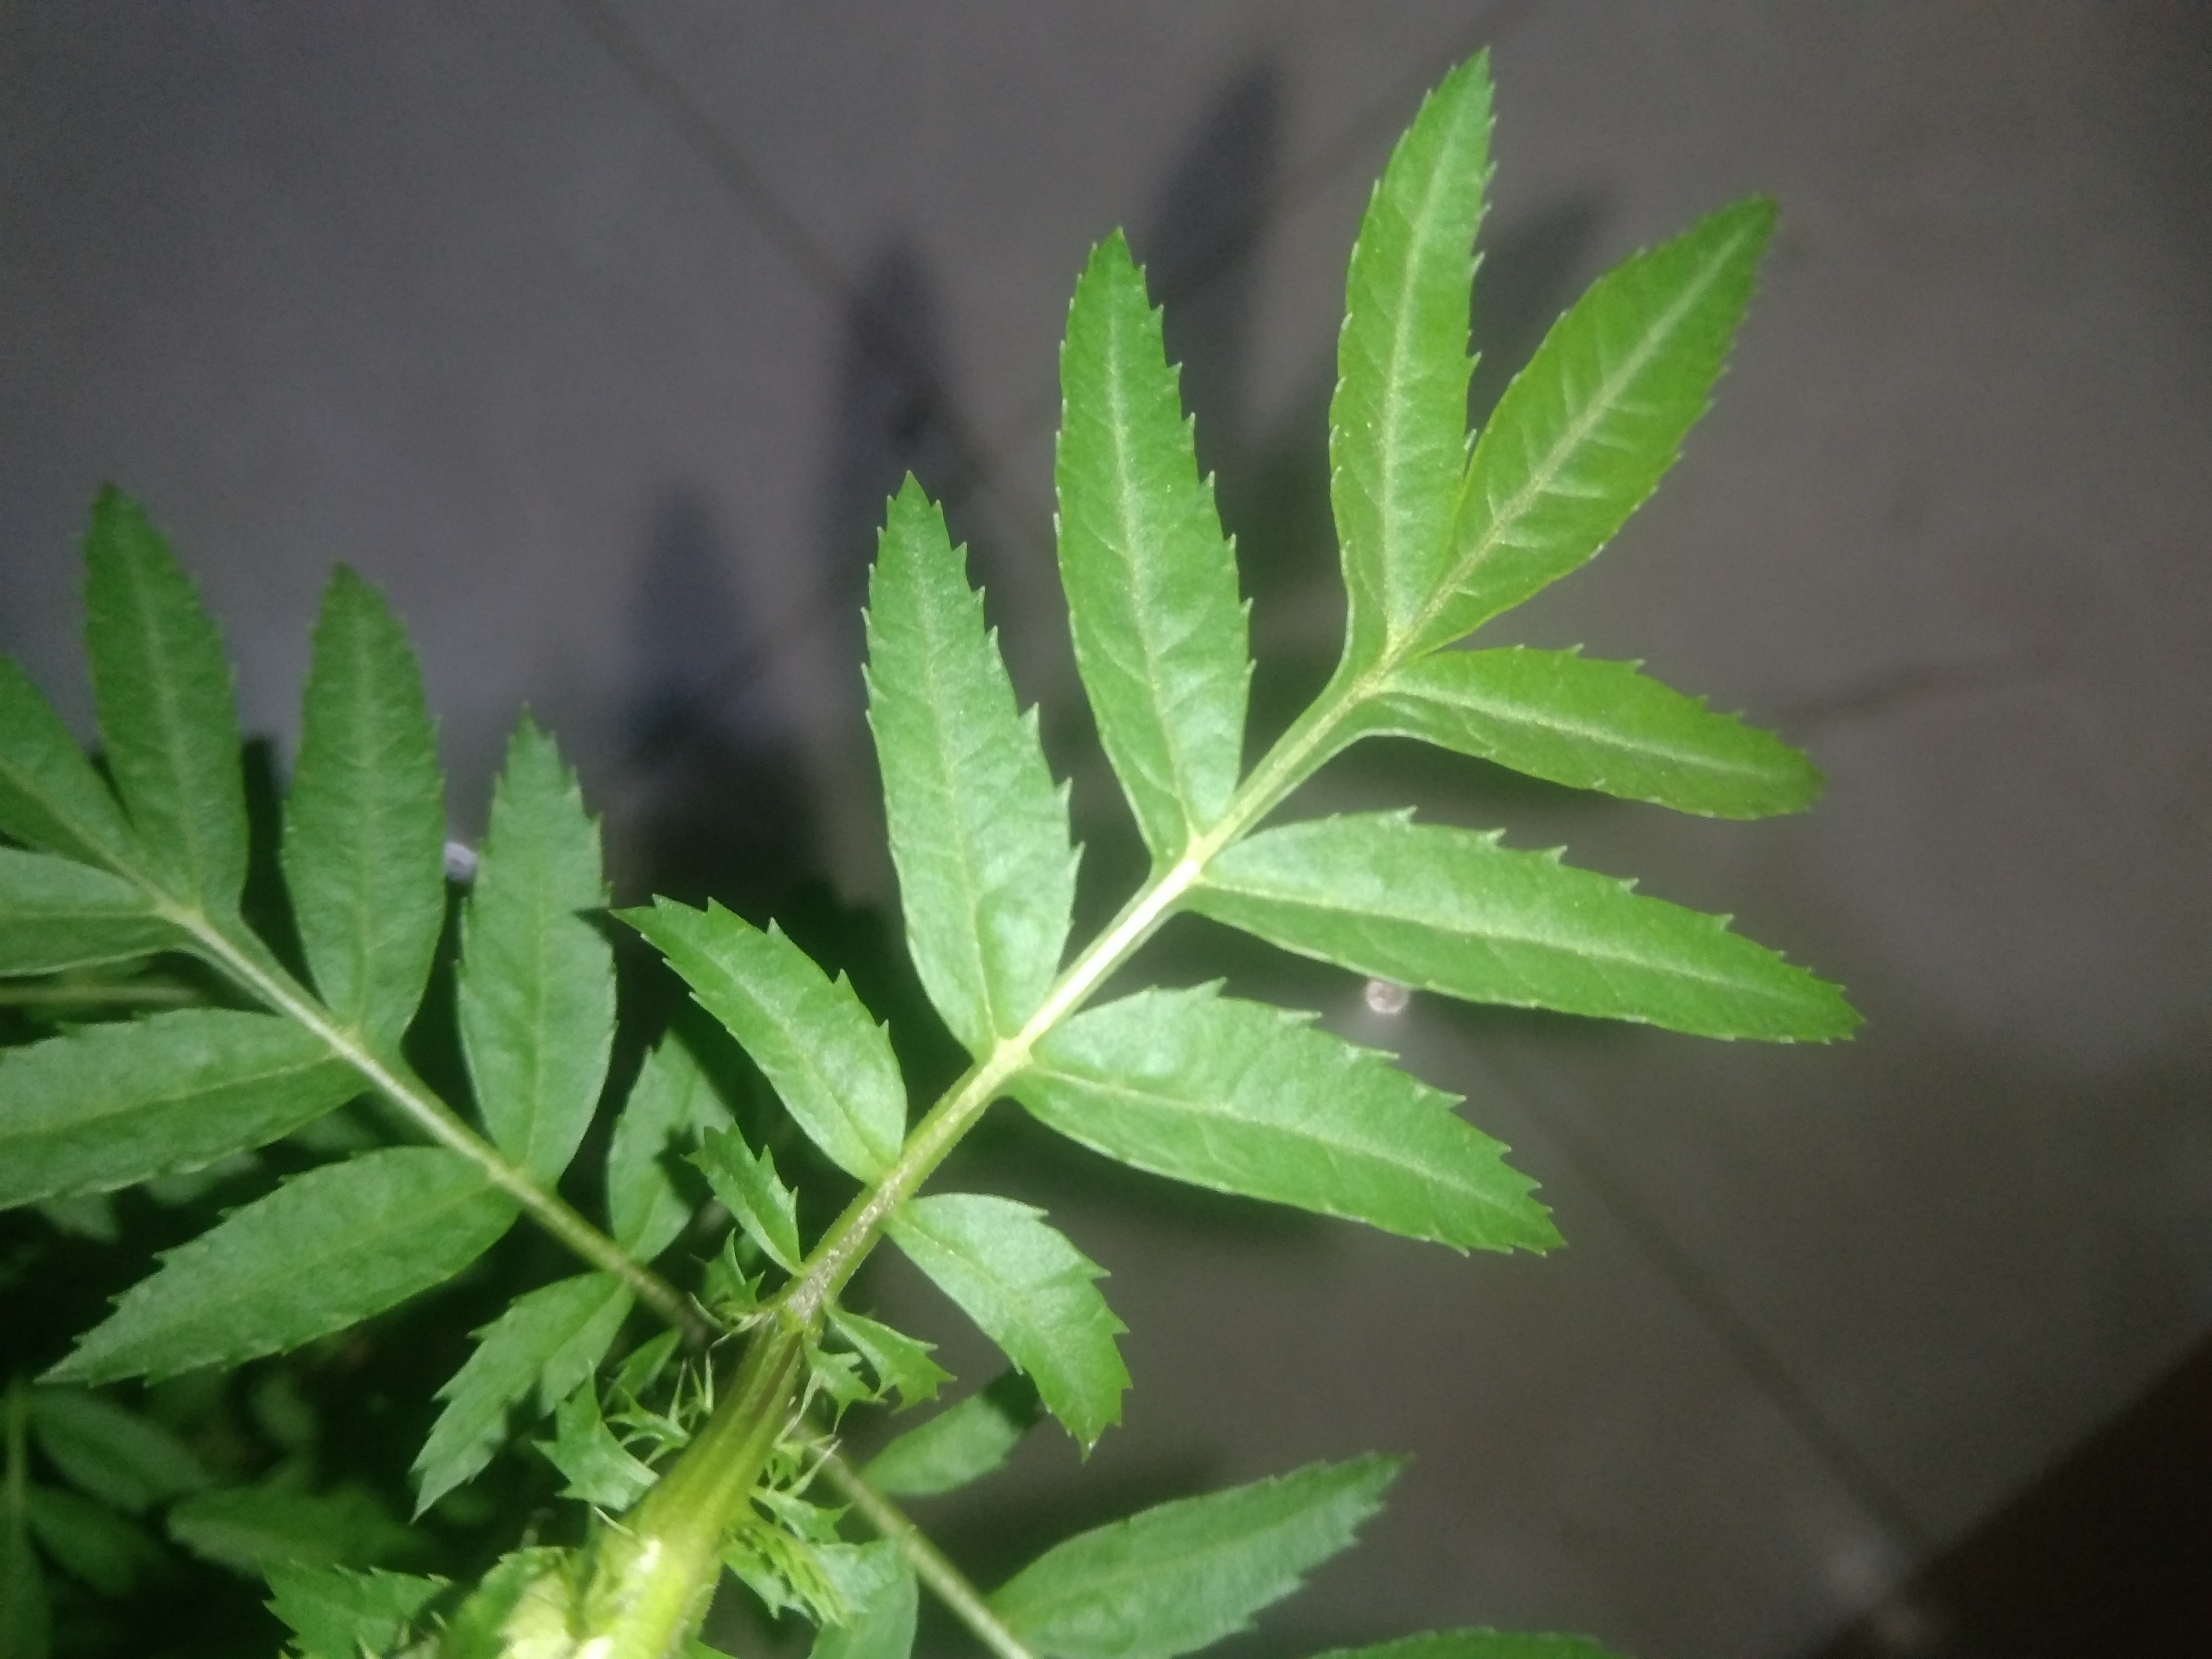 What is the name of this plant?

marigold
